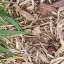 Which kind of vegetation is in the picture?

grass
